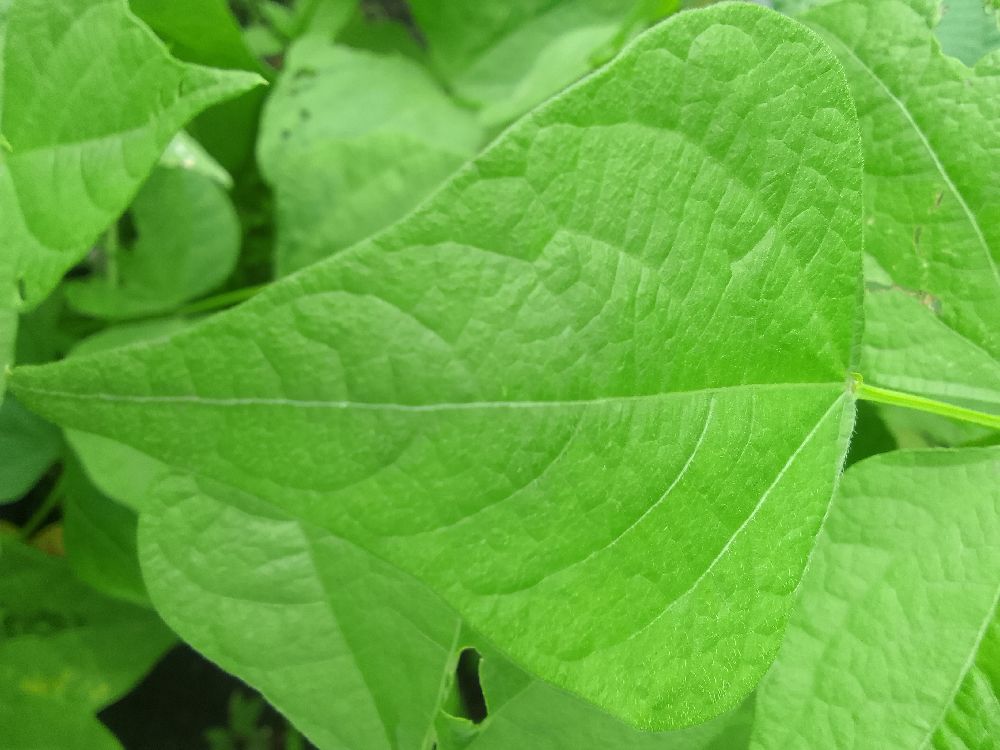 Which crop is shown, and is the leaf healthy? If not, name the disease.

common bean, healthy
